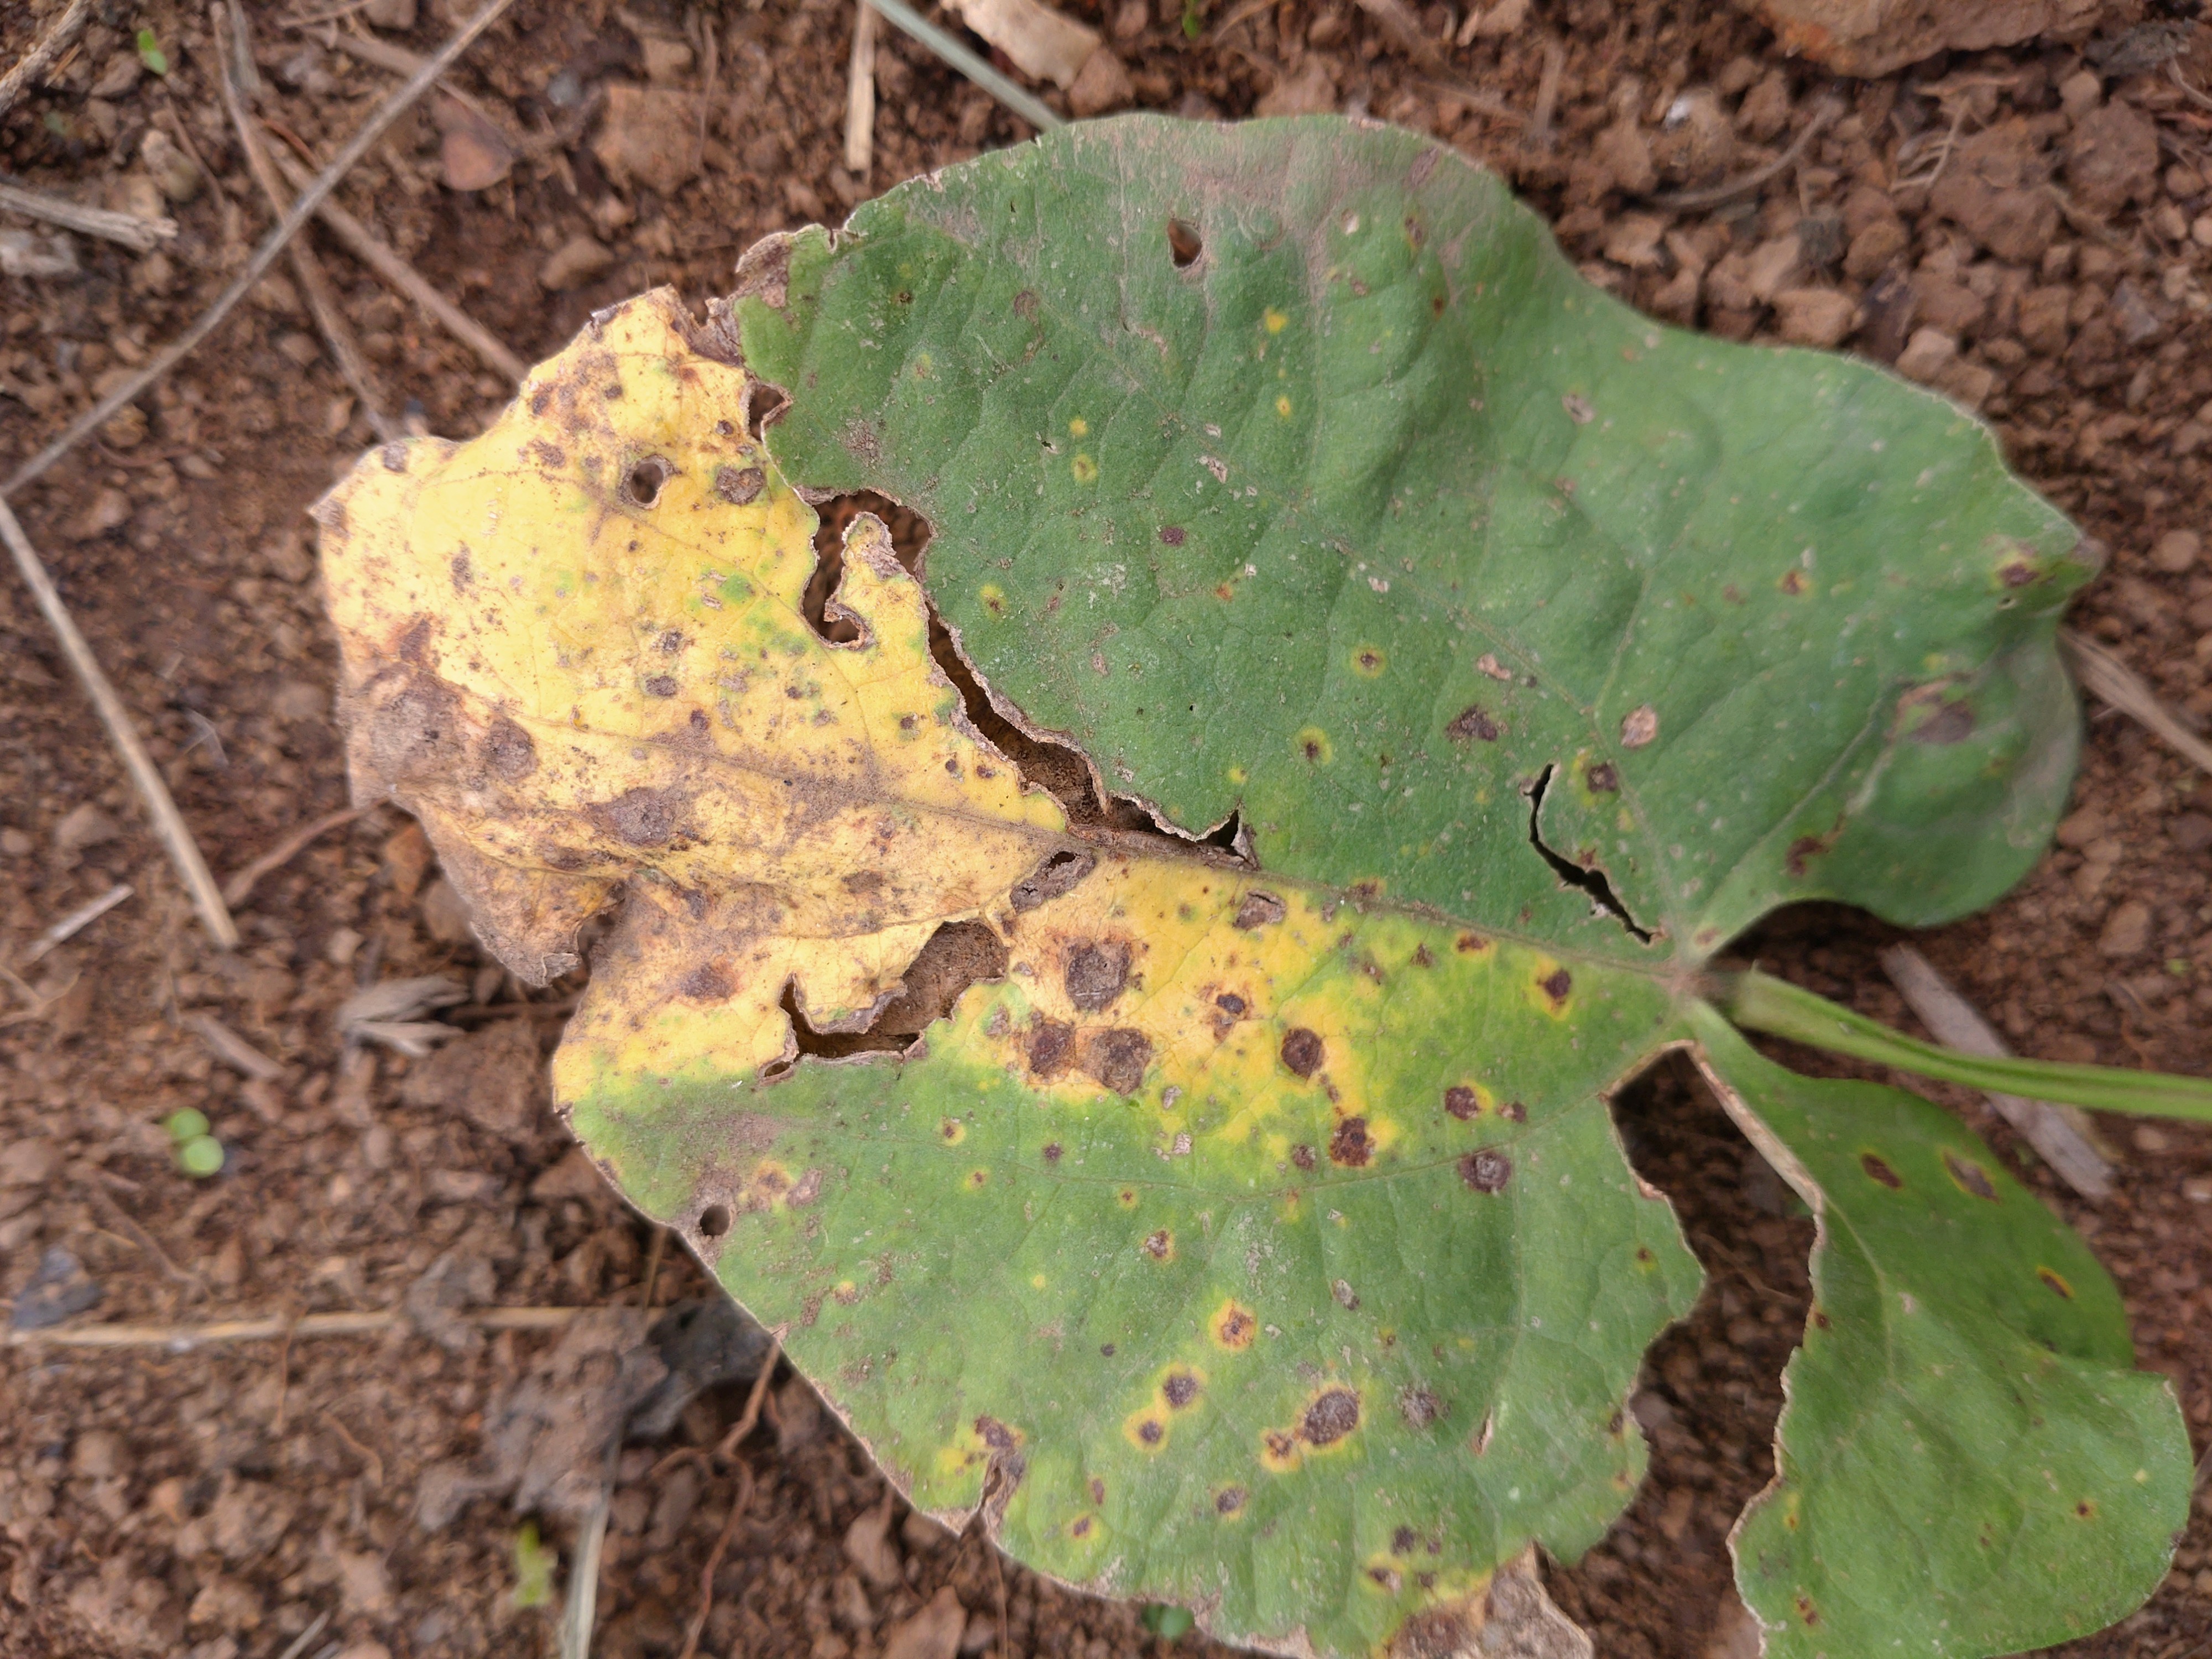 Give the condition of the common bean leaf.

rust
